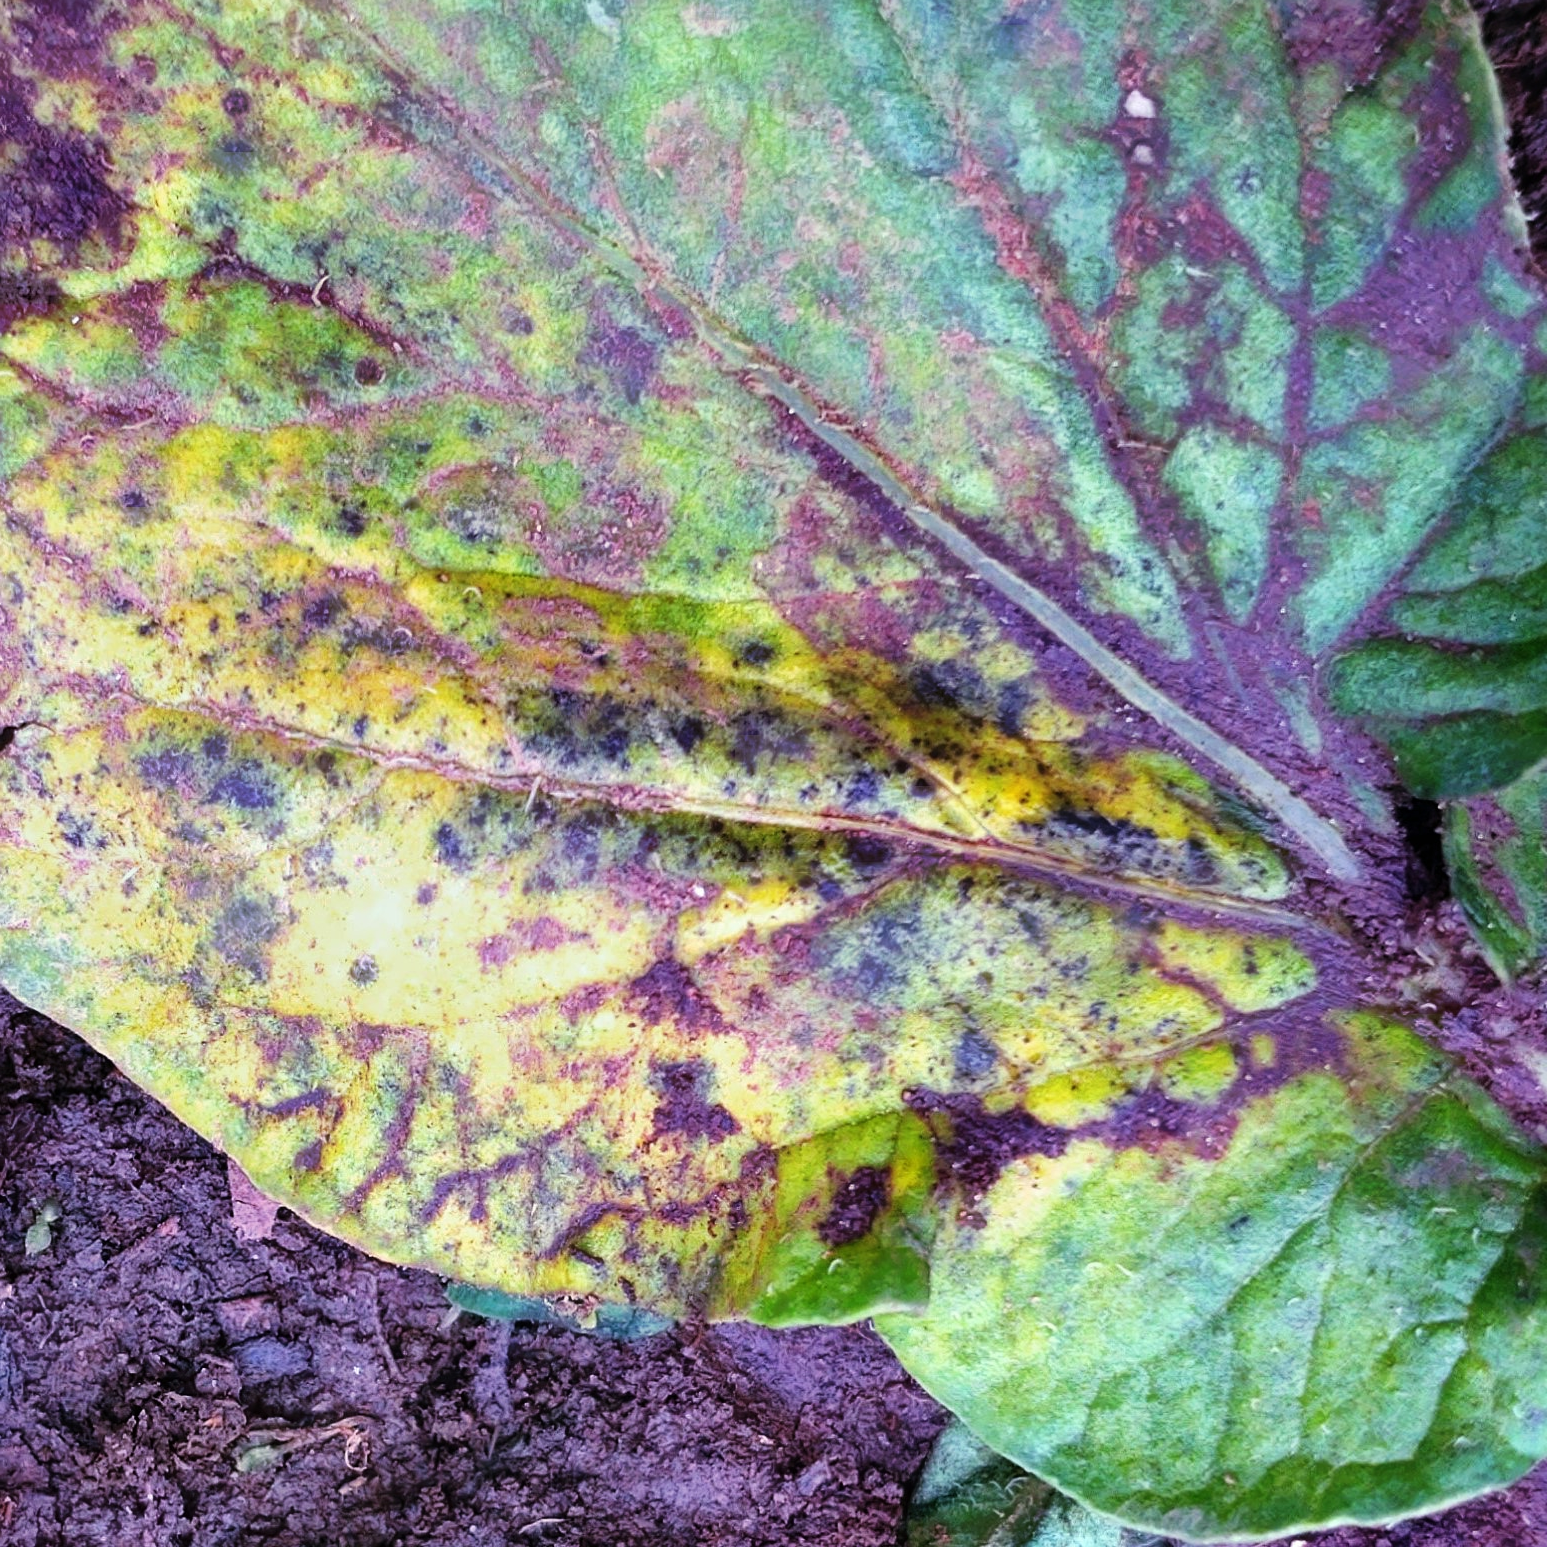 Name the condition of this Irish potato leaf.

late blight
